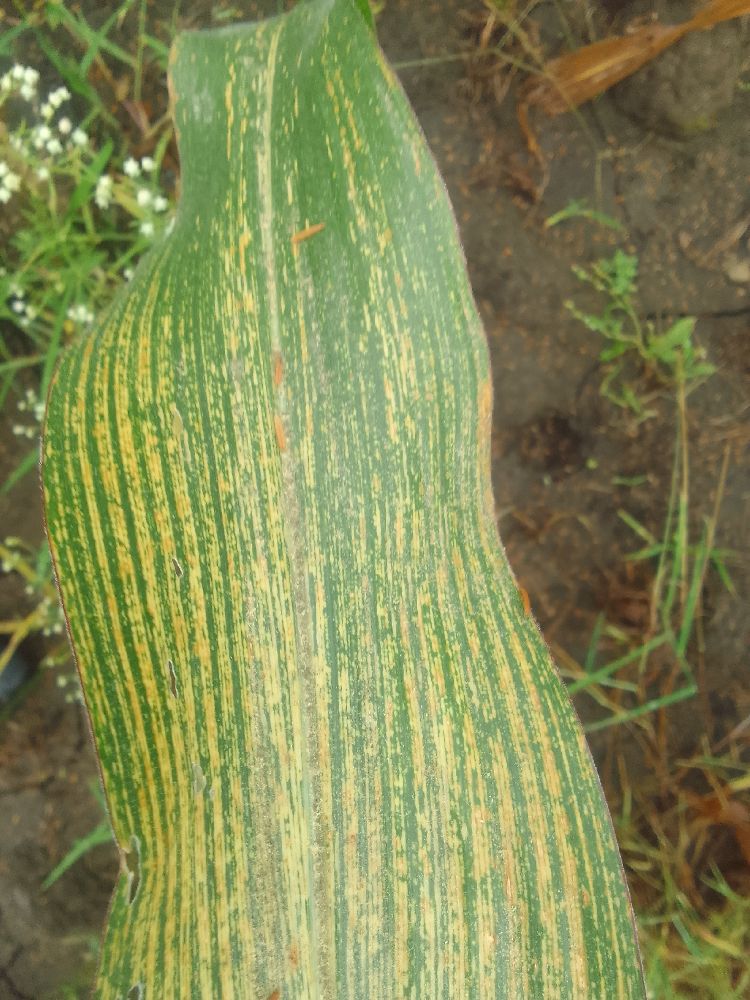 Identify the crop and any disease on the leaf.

maize, maize streak virus
